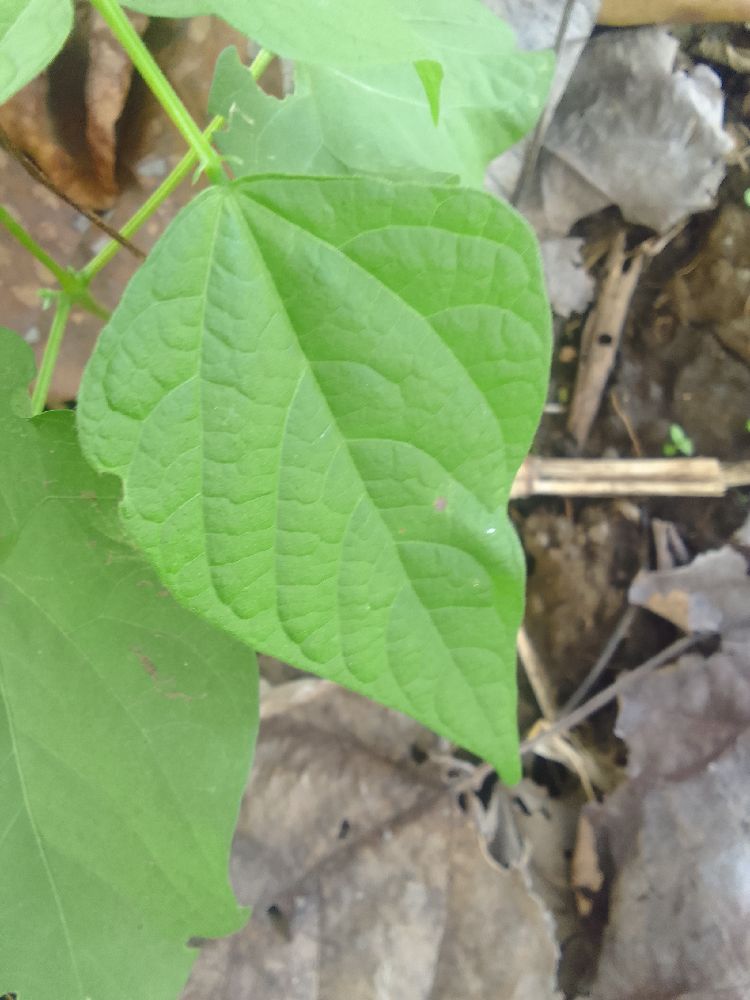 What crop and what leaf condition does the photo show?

common bean, healthy
